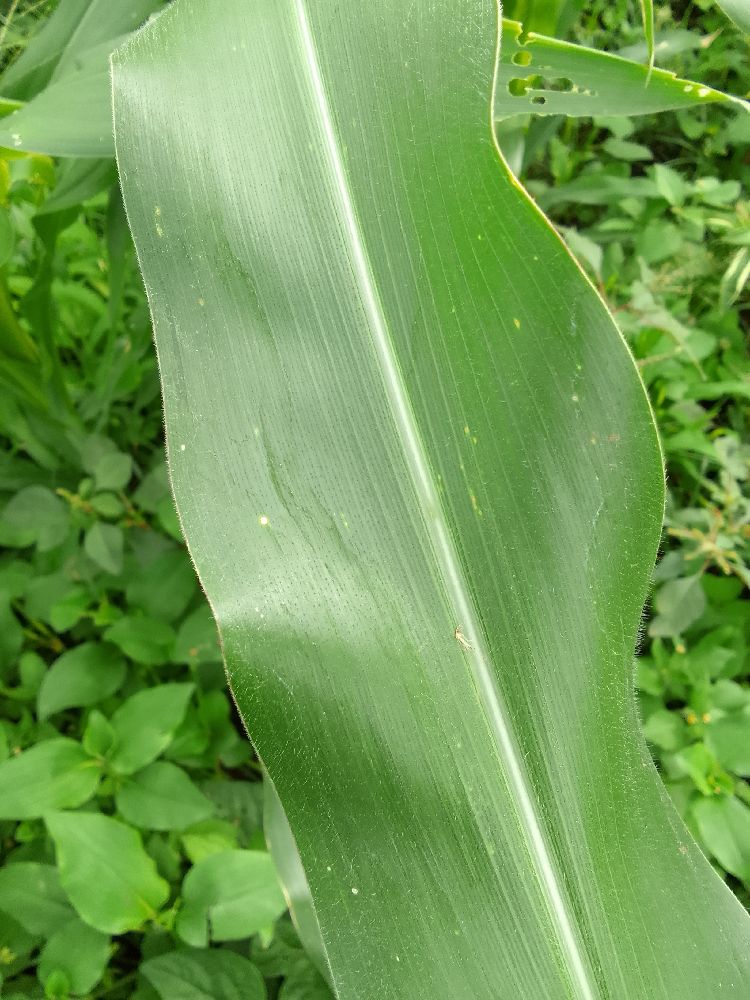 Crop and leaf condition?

maize, healthy
